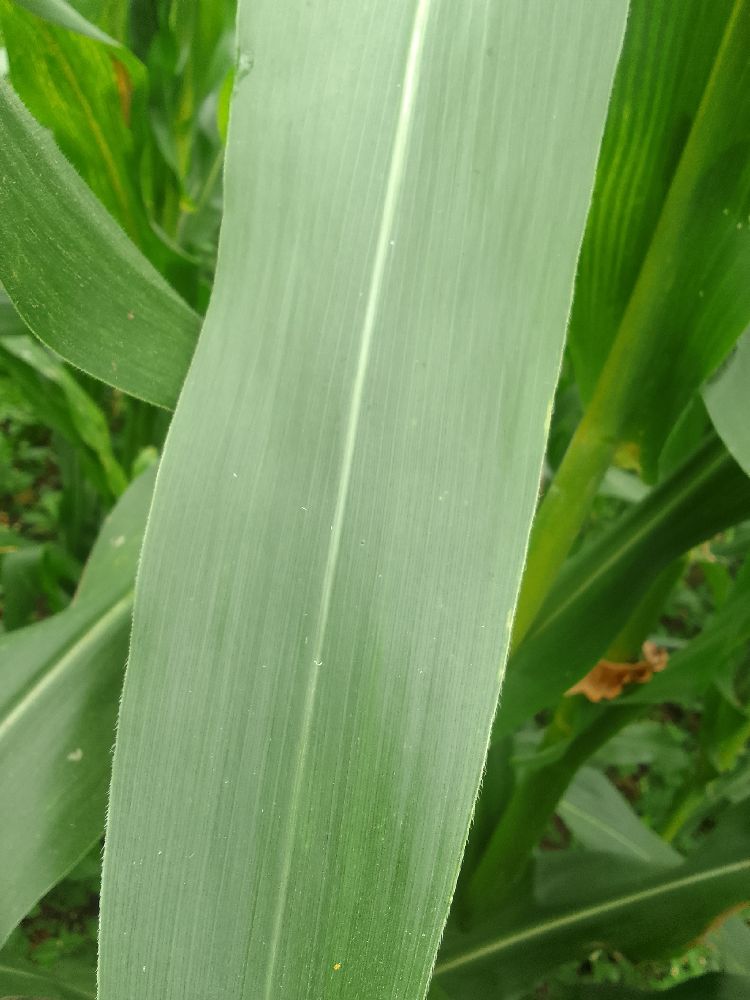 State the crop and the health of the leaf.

maize, healthy
